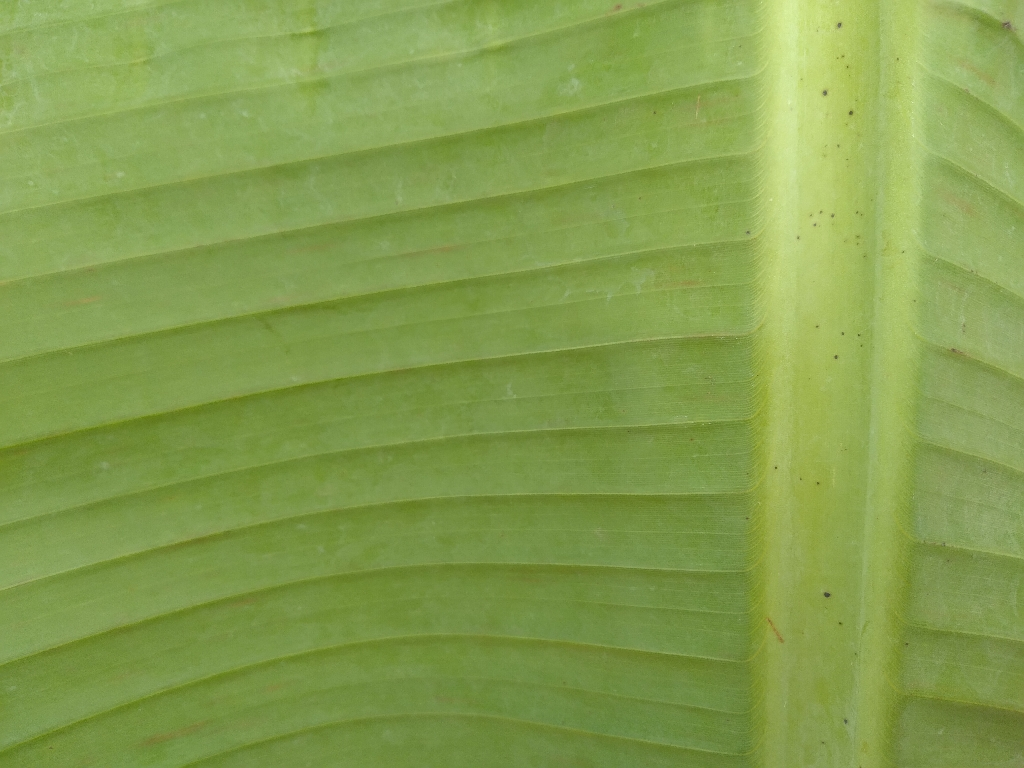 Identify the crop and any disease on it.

banana, healthy
